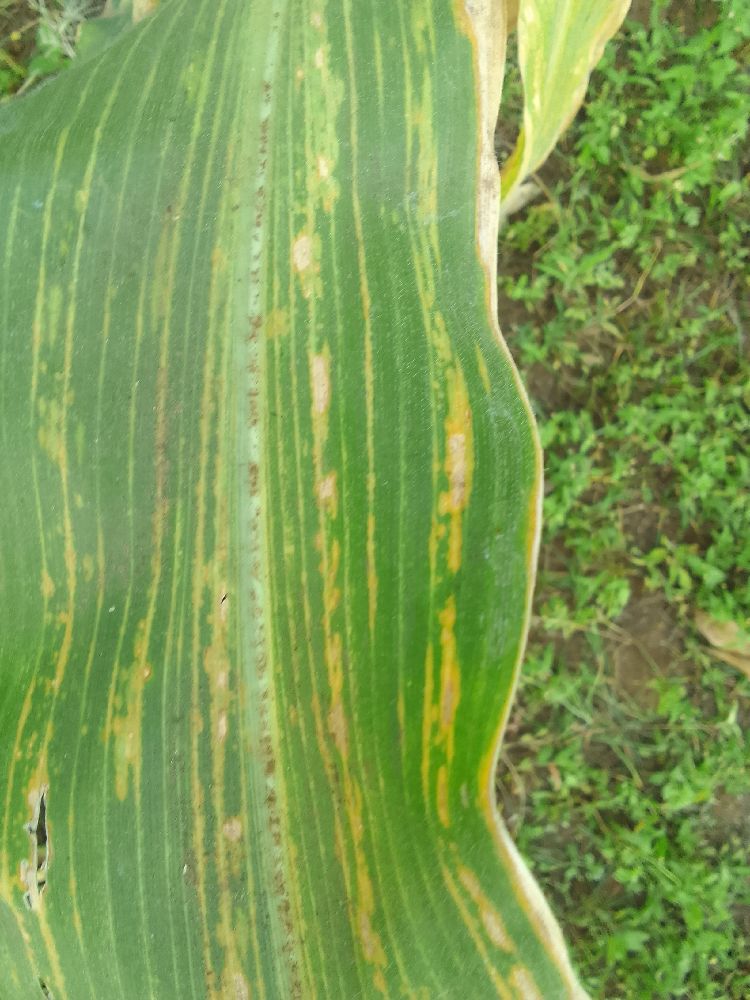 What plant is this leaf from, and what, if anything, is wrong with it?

maize, maize lethal necrosis
